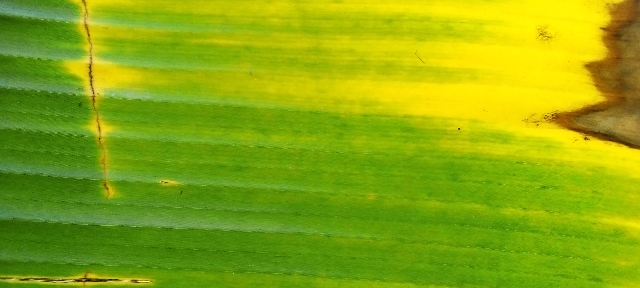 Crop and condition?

banana, fusarium wilt race 1
